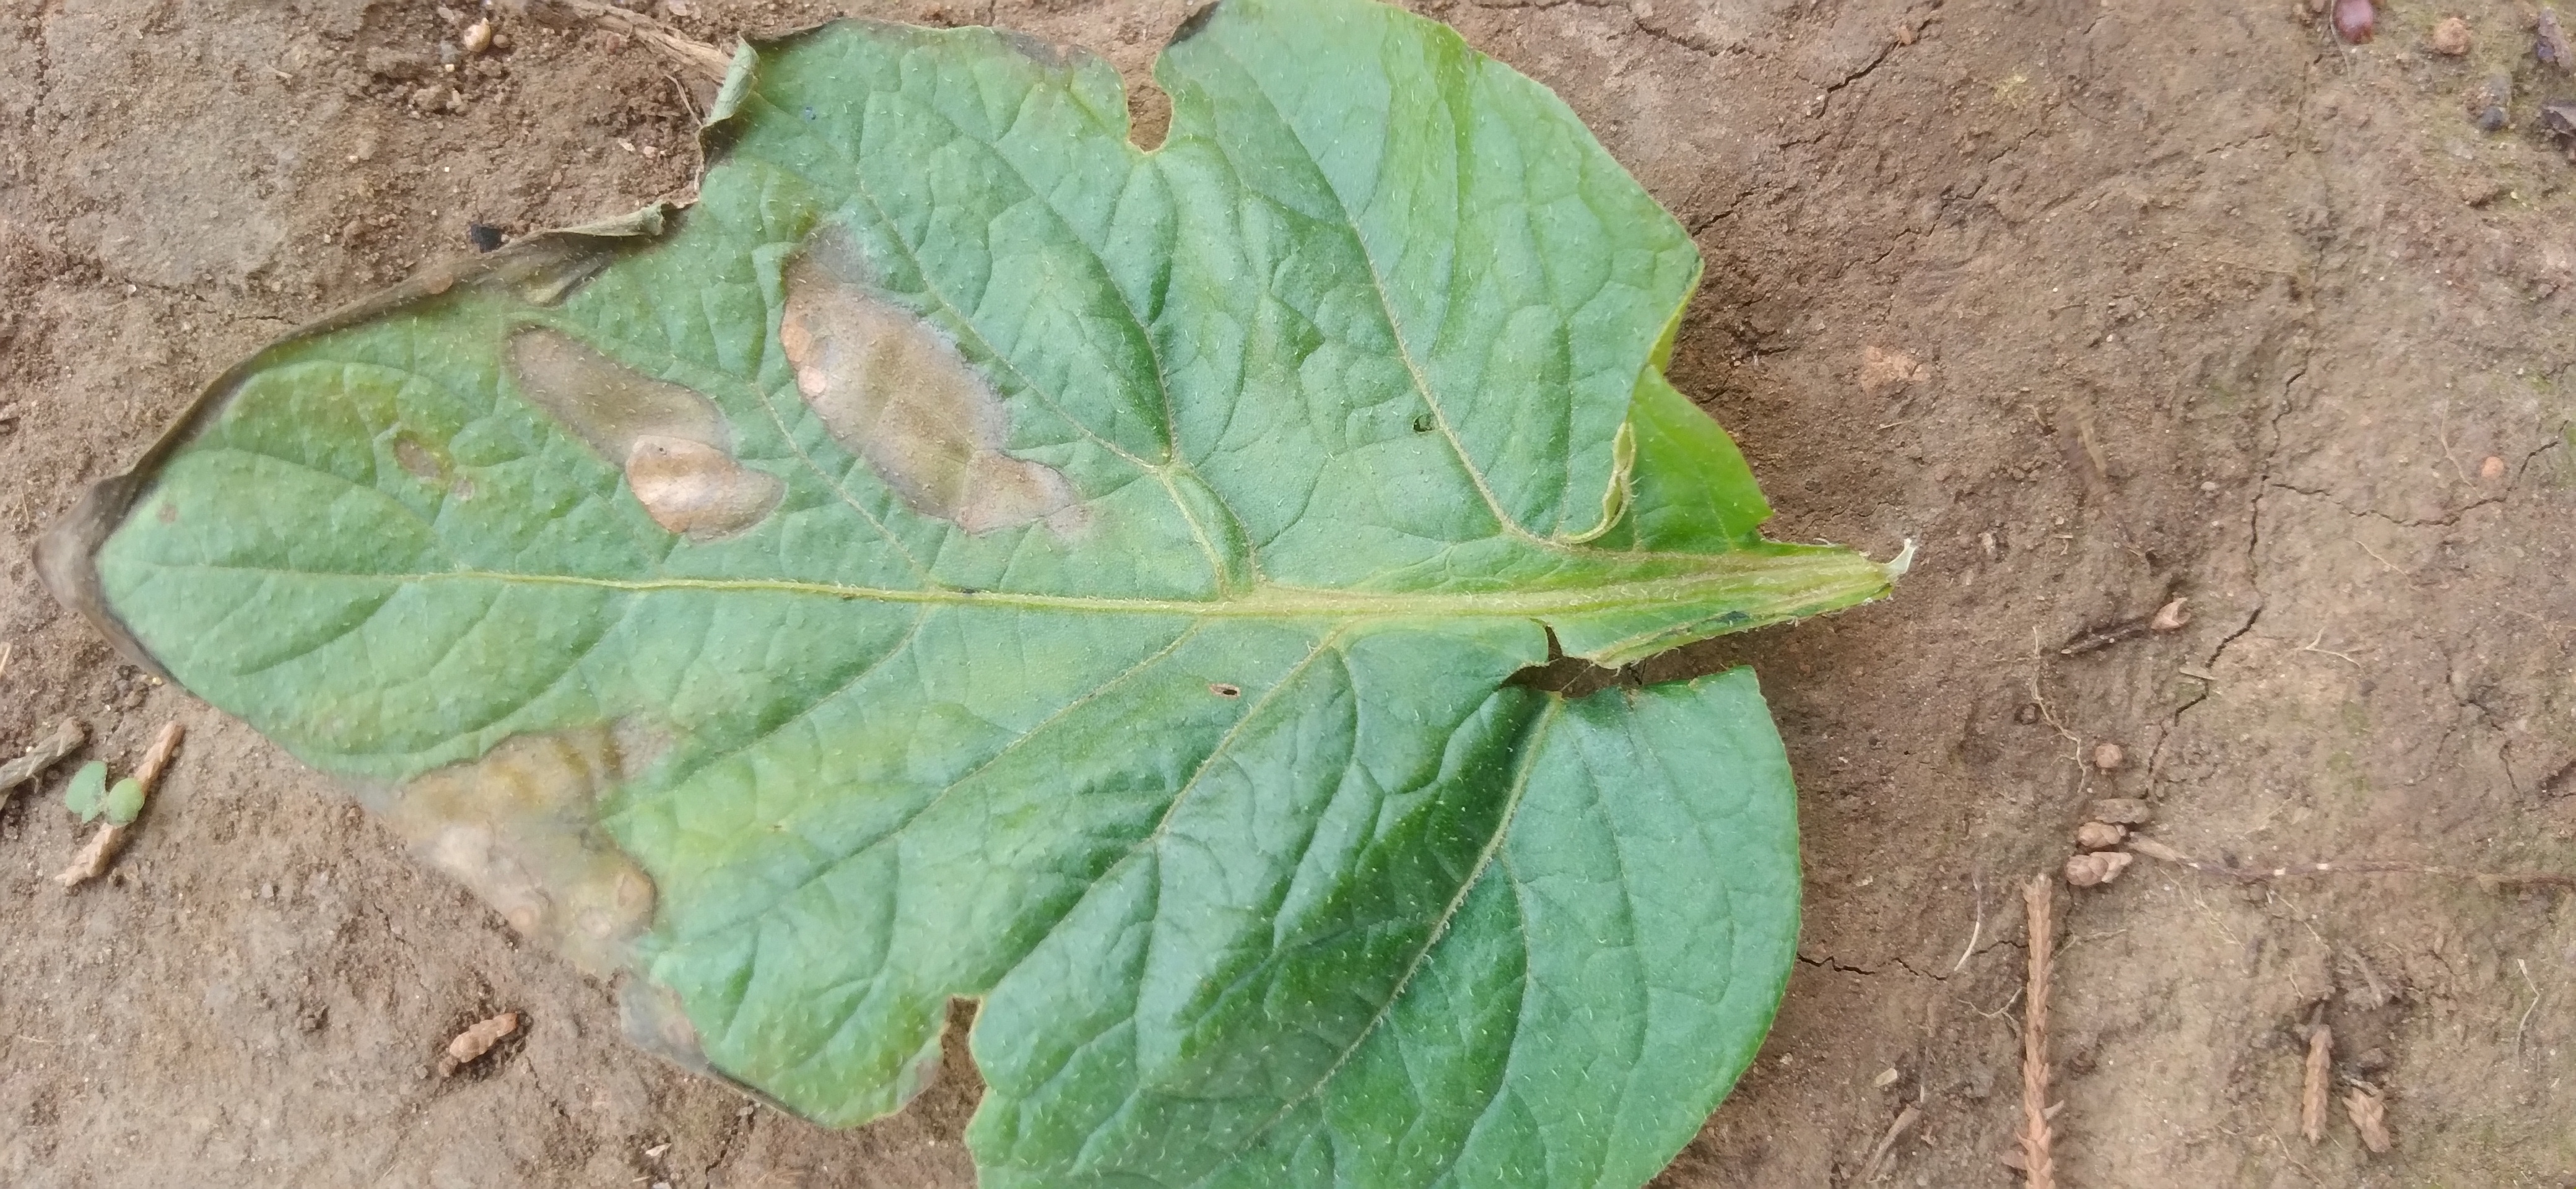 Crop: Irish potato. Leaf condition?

early blight
